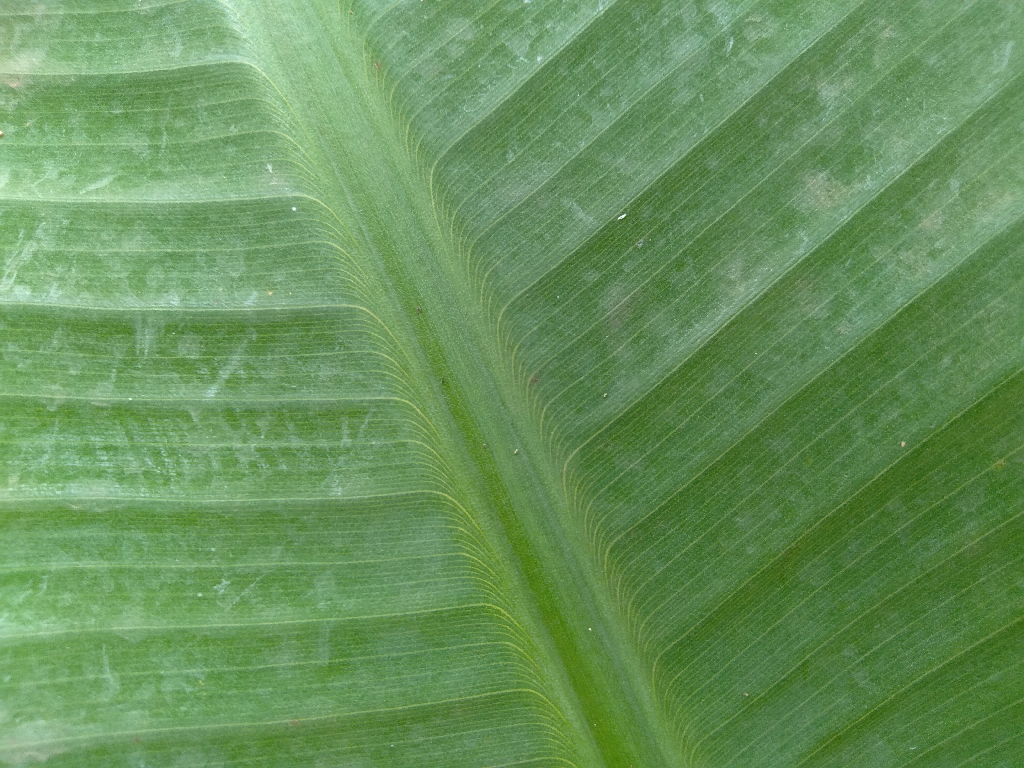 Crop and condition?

banana, healthy
